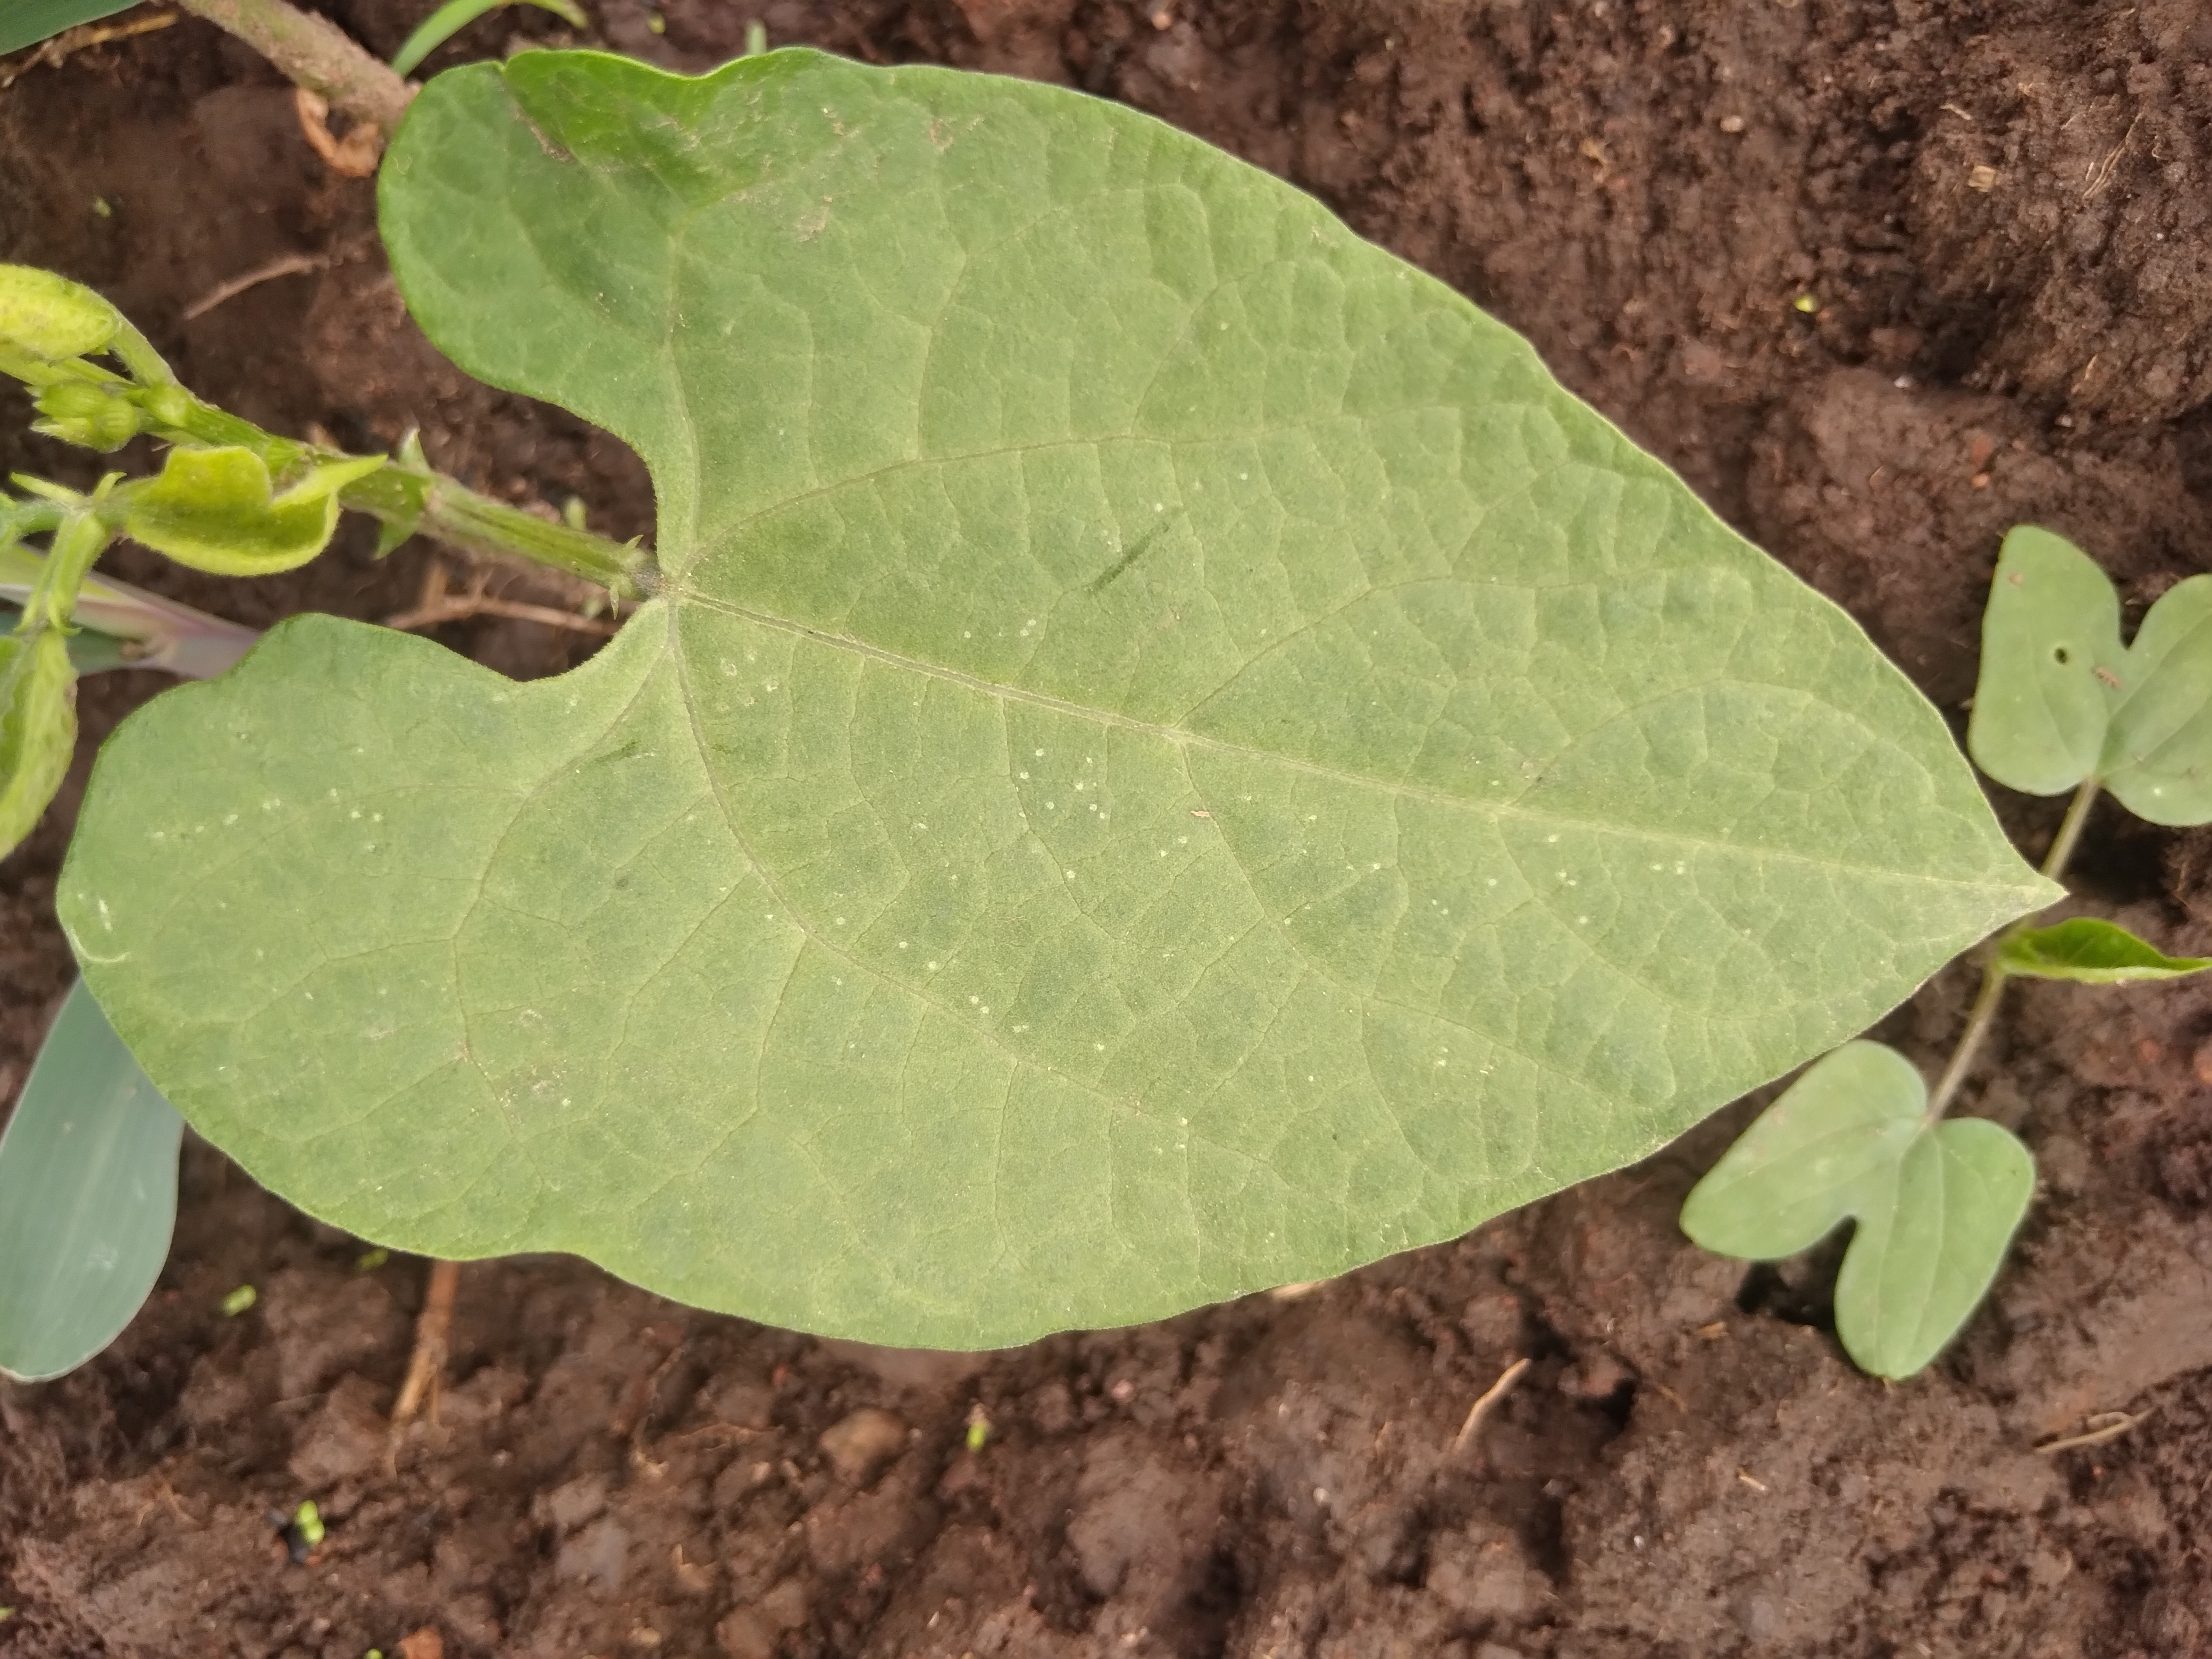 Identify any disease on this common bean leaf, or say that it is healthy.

healthy
